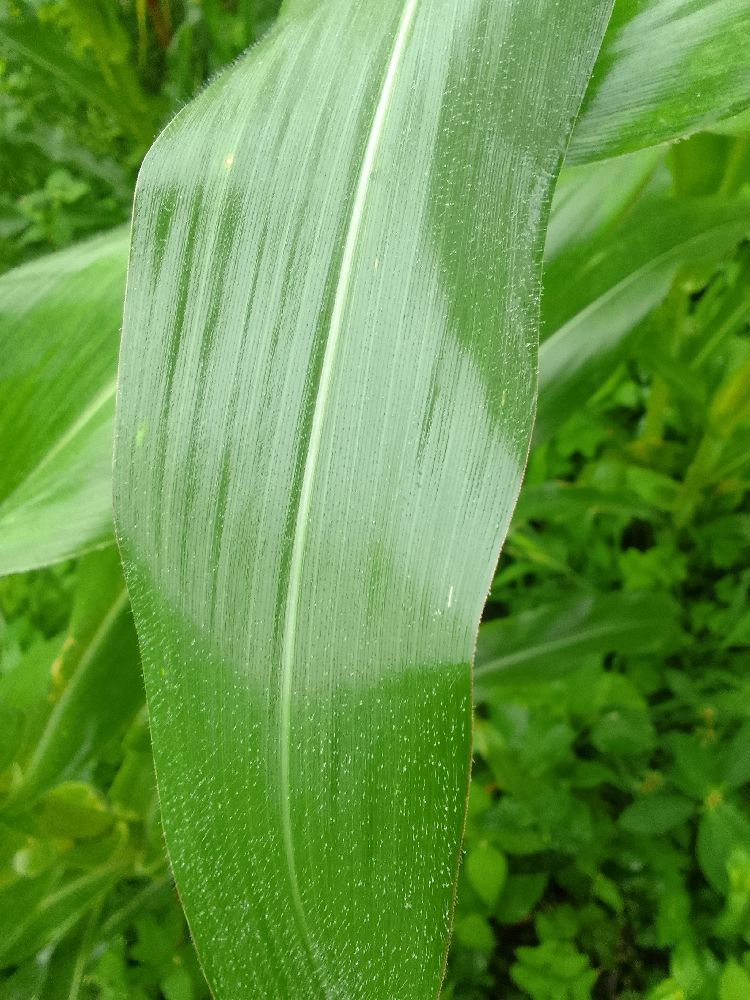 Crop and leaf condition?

maize, healthy
